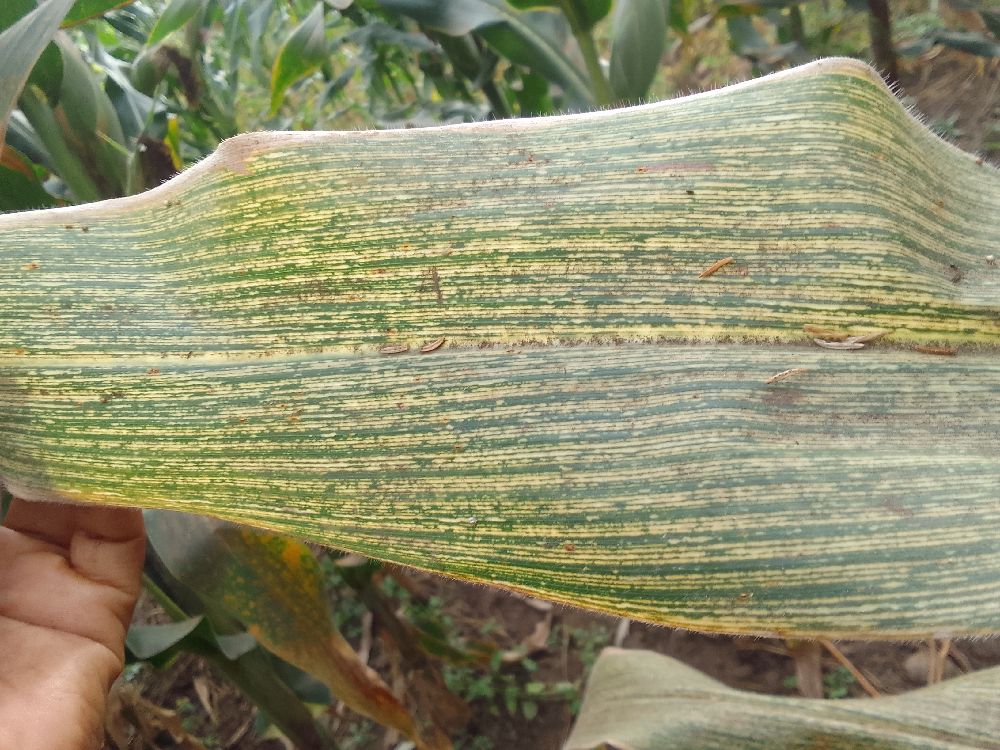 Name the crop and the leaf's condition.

maize, healthy
